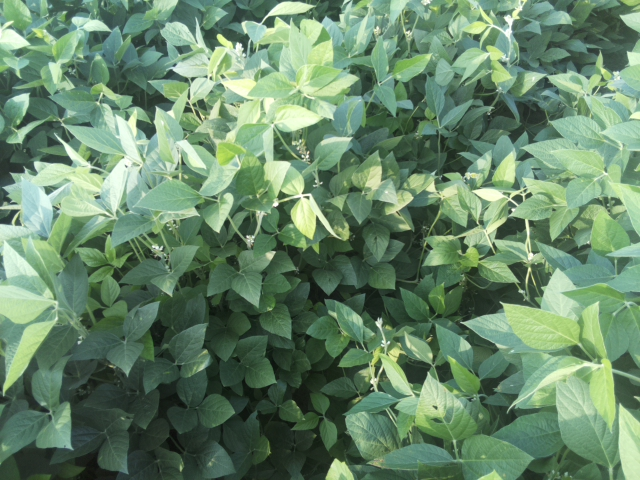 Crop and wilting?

soybean, leaves with no wilting
